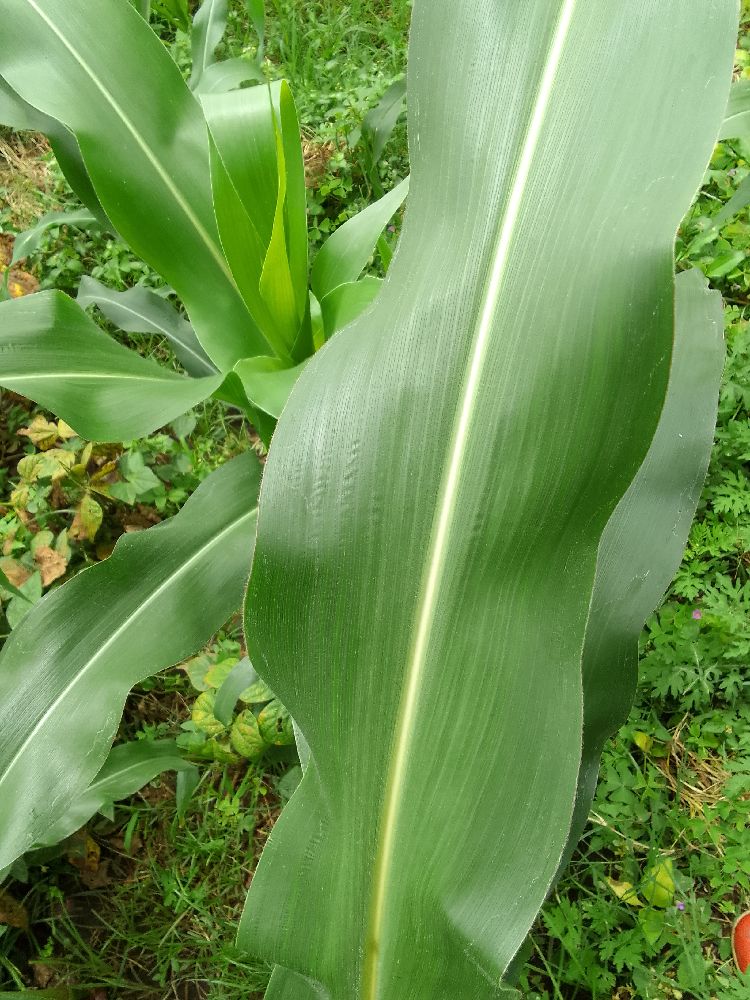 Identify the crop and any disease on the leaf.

maize, healthy
